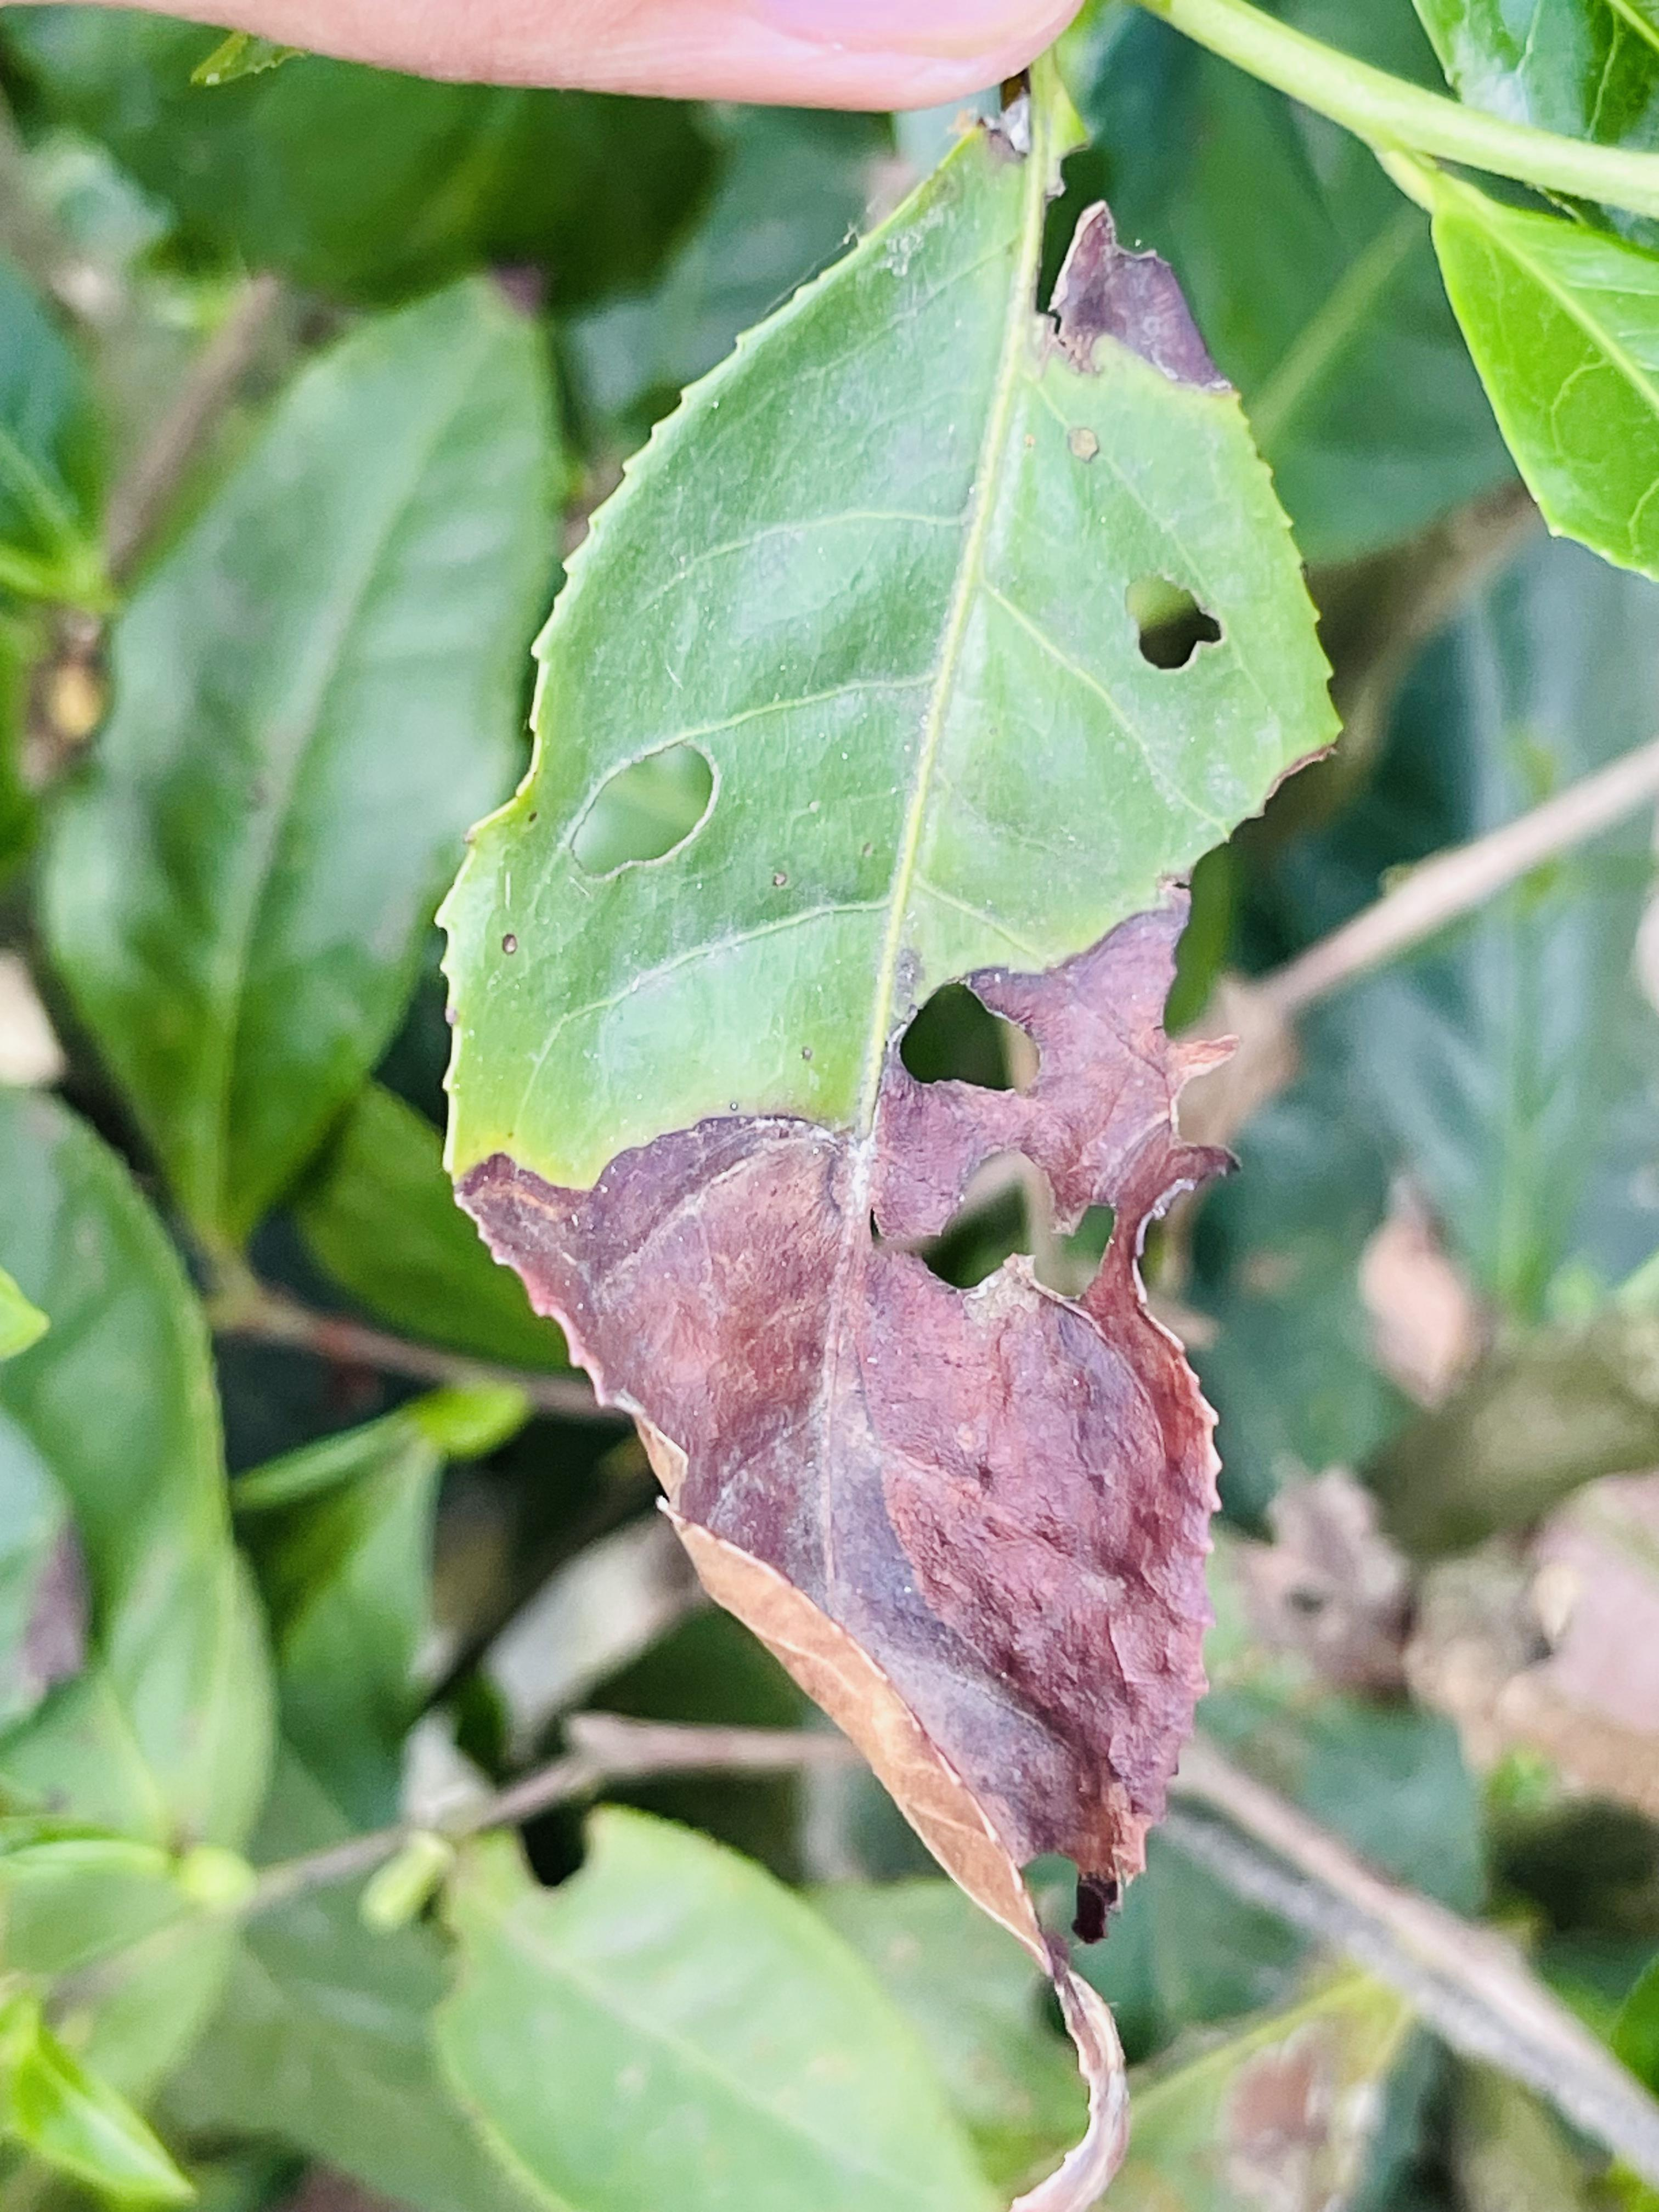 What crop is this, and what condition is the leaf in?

tea, blight
